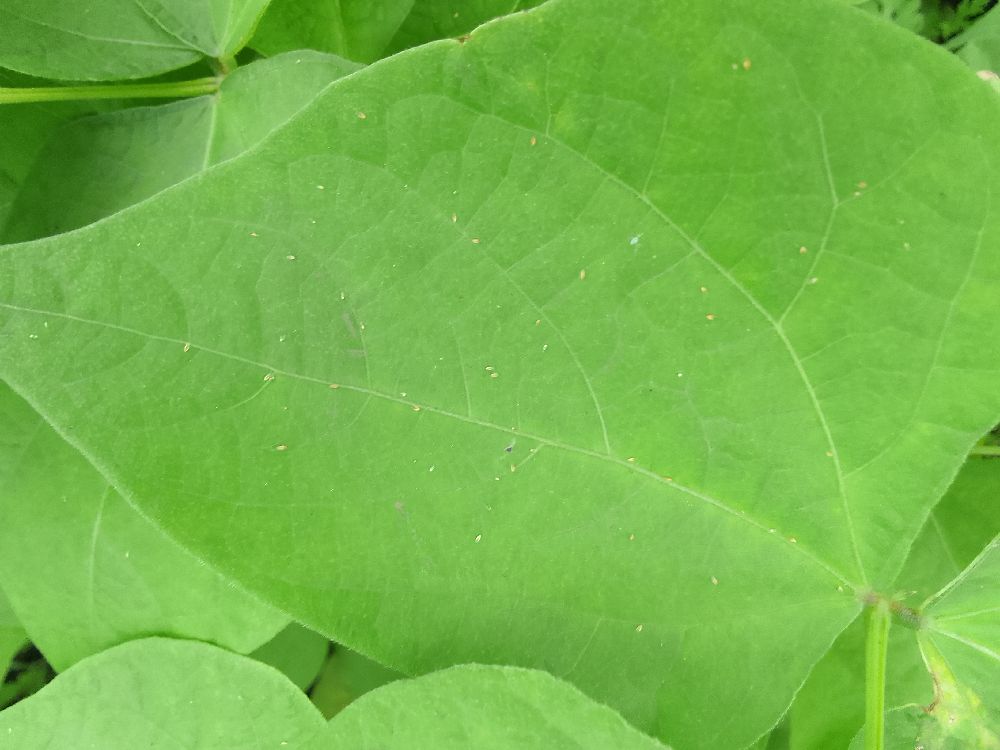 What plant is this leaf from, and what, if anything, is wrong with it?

common bean, healthy
